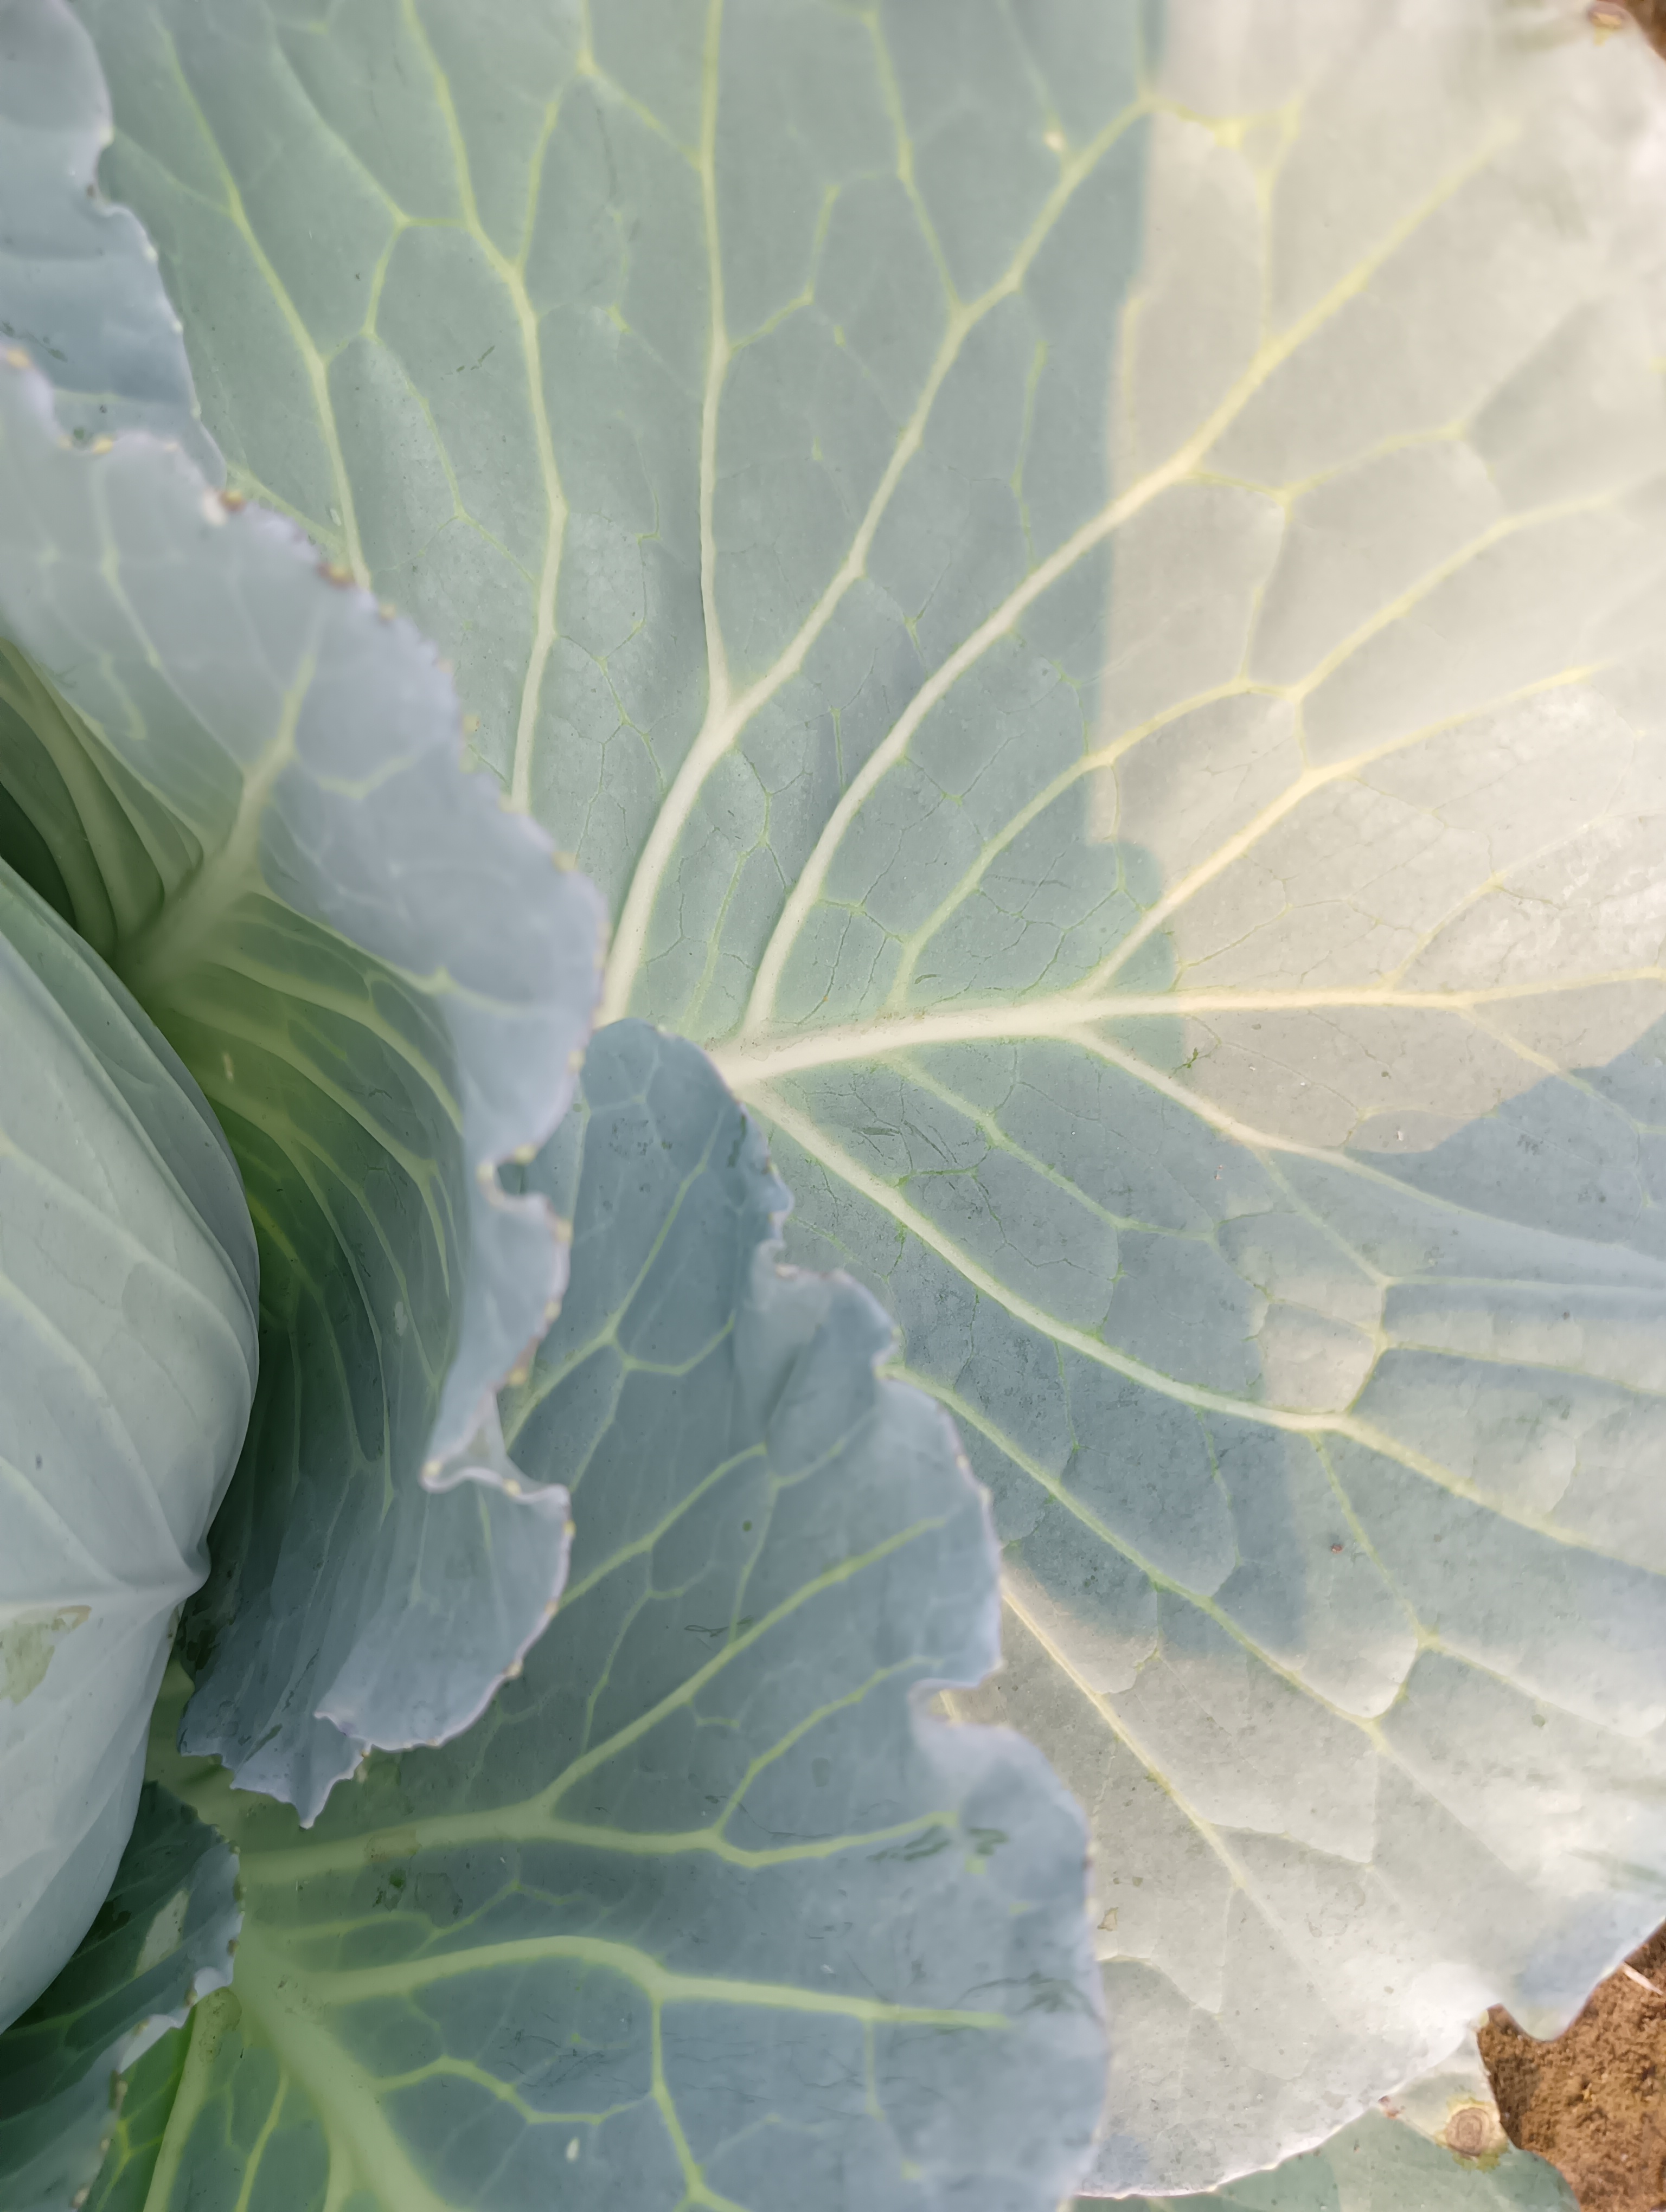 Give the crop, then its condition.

cabbage, healthy
